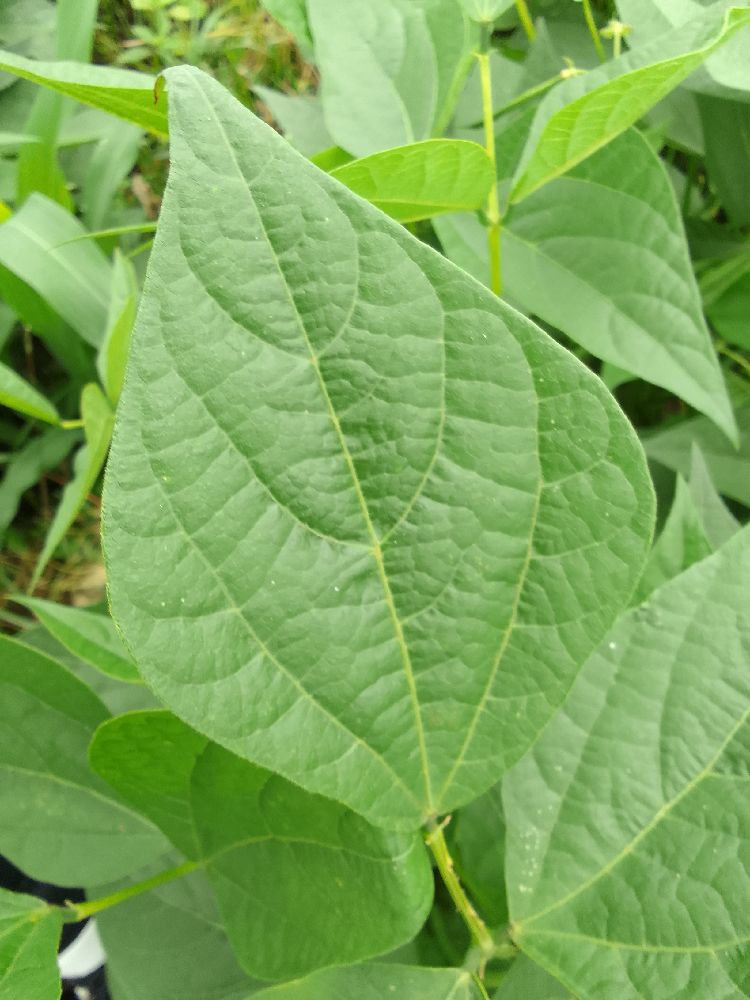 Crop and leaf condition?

common bean, healthy
